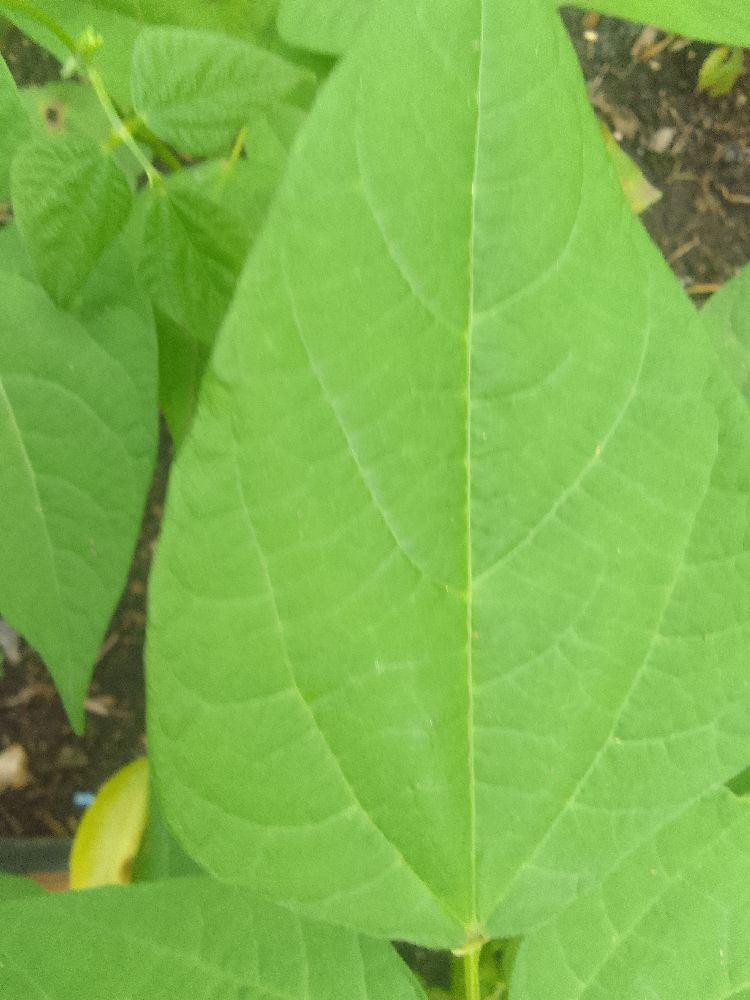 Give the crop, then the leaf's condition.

common bean, healthy
